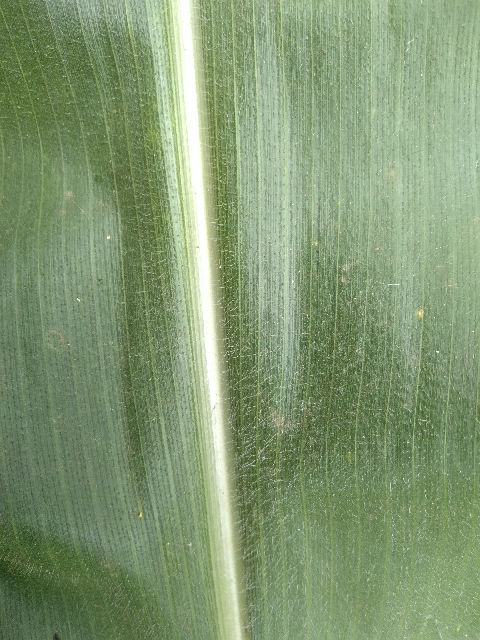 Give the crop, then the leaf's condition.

maize, healthy
